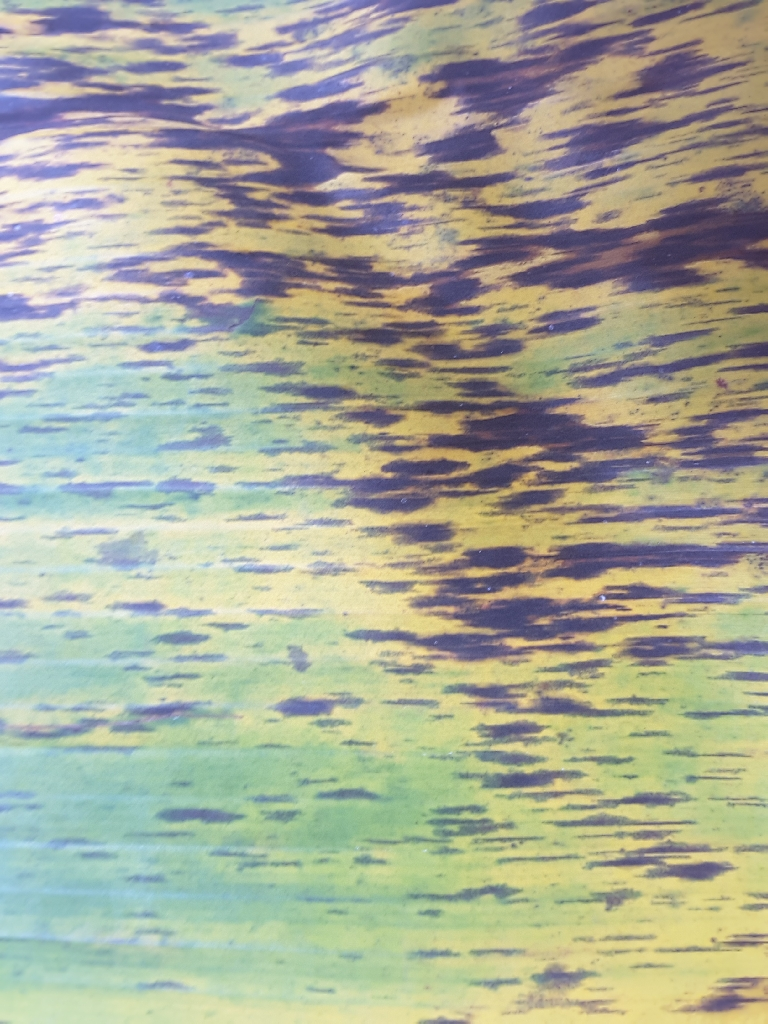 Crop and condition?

banana, black sigatoka
